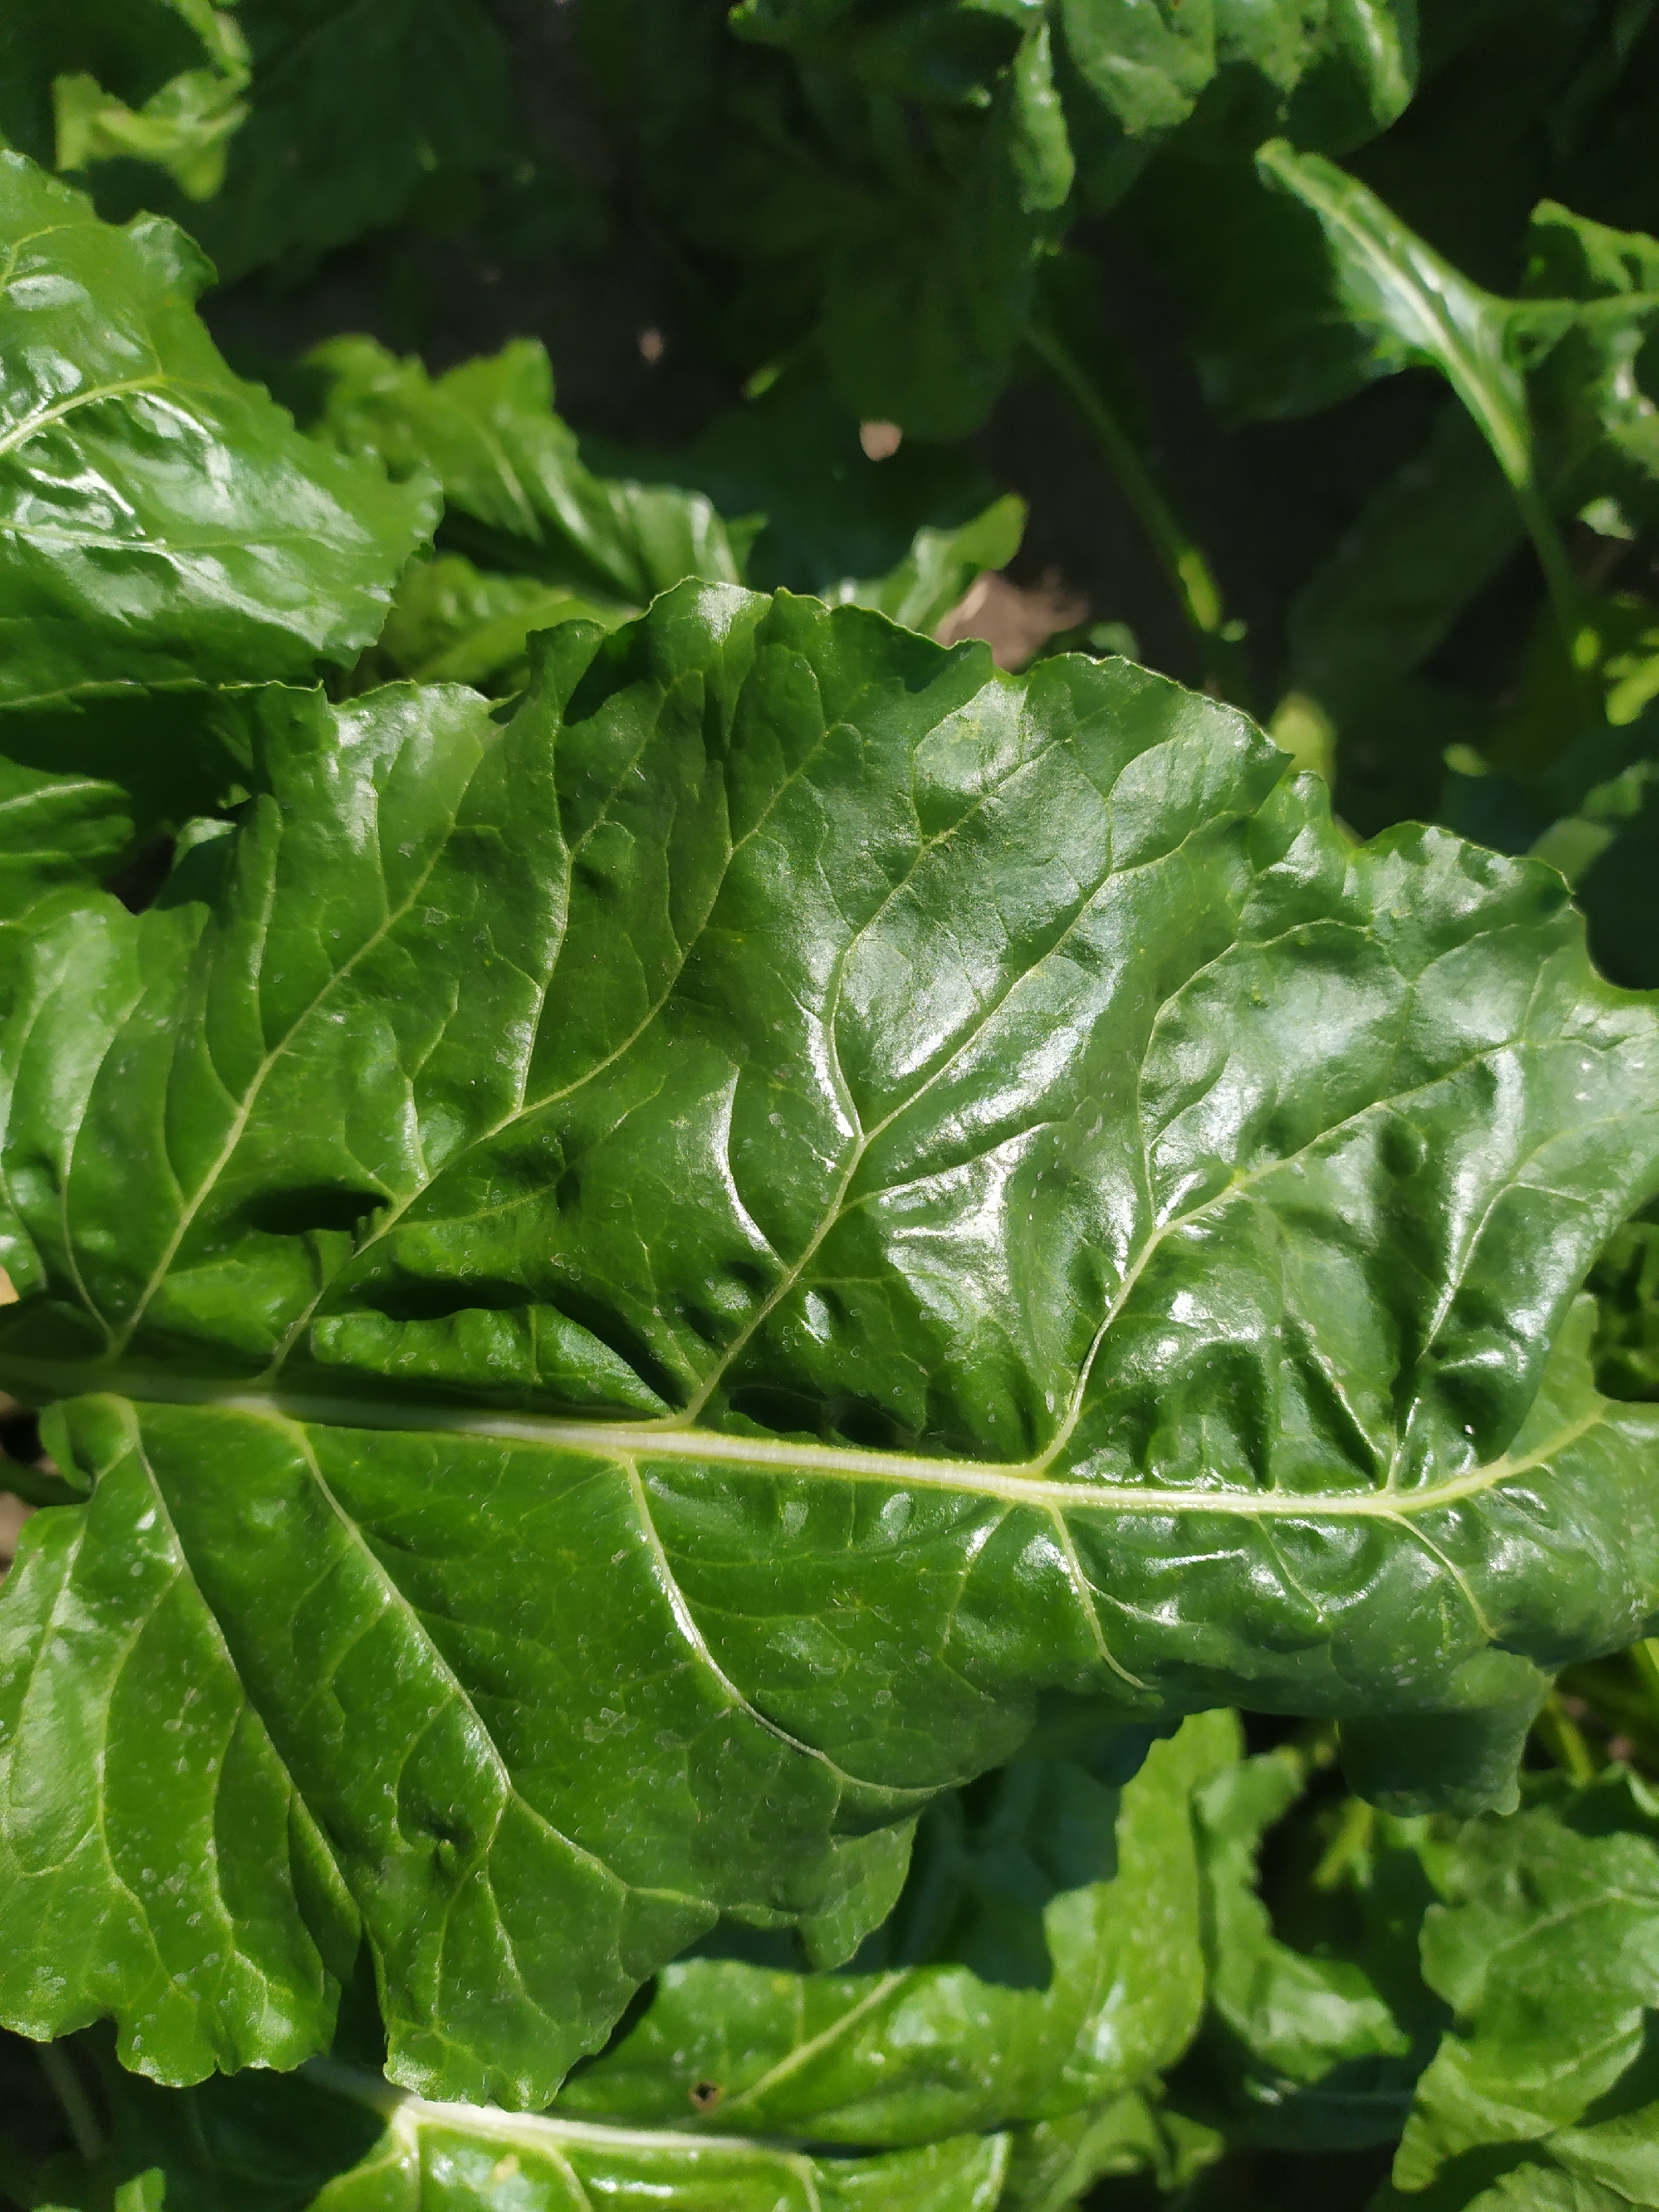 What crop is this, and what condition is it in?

beet, unaffected
